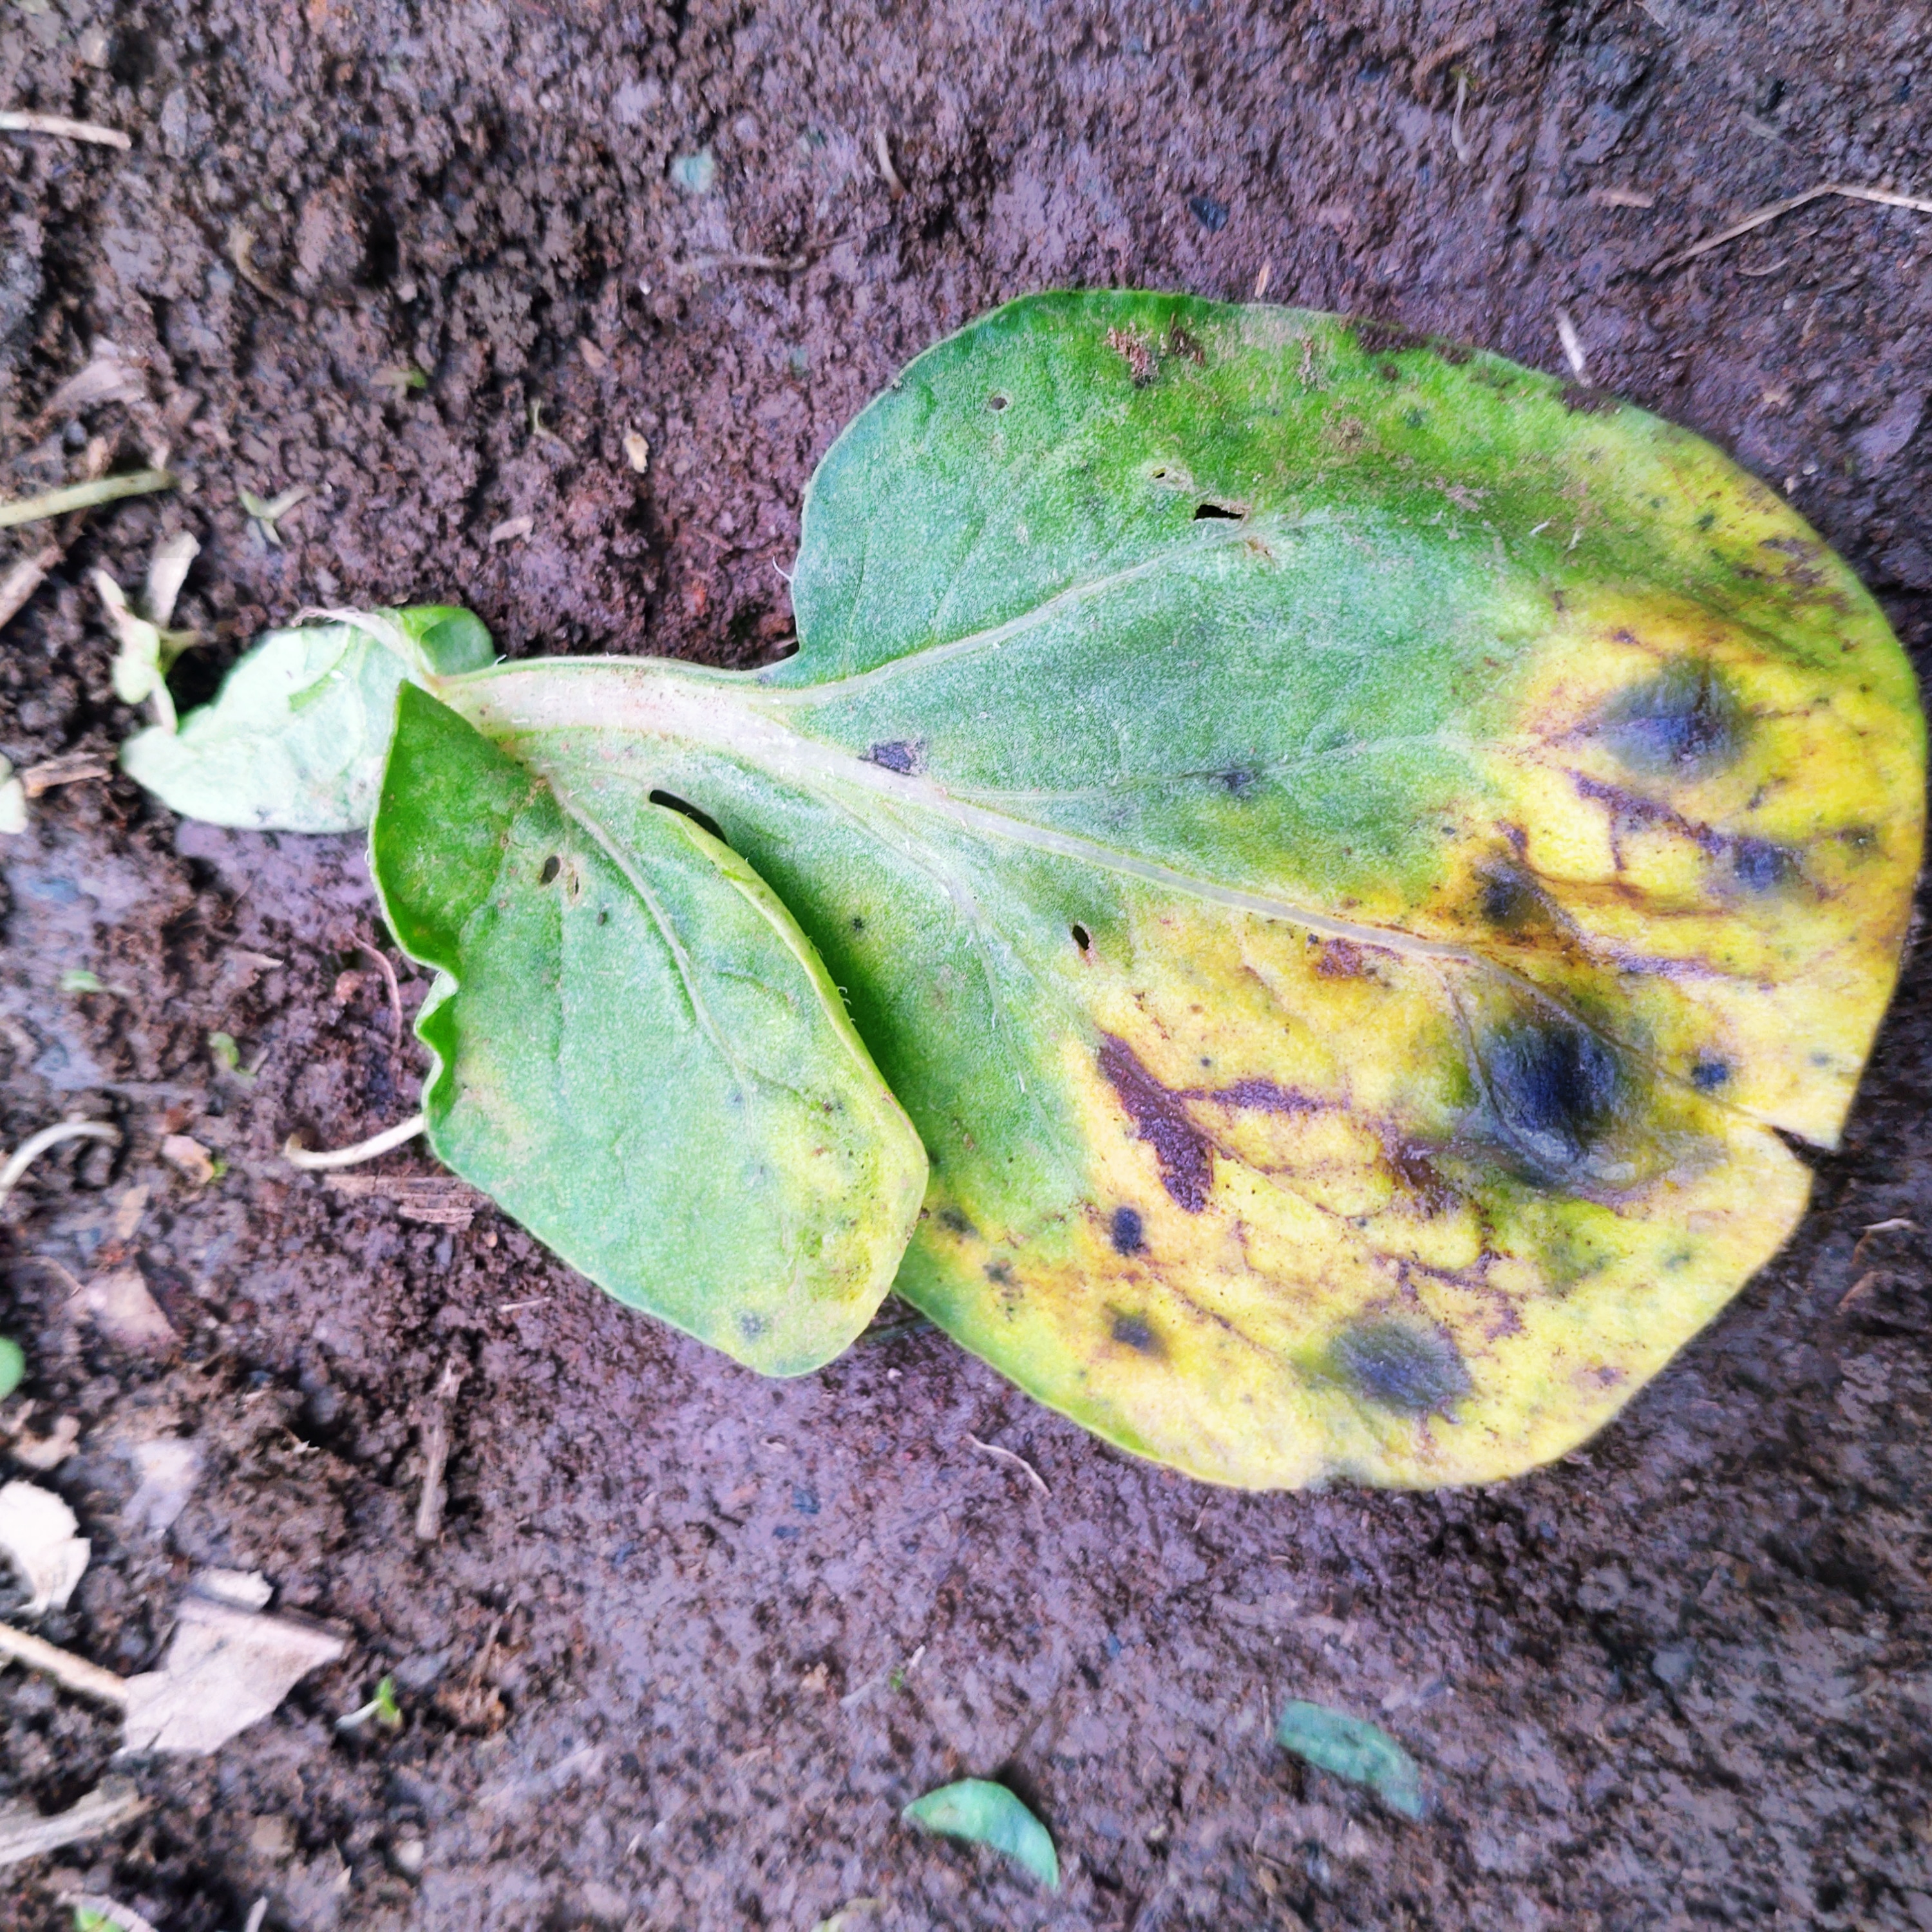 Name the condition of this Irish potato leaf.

late blight
